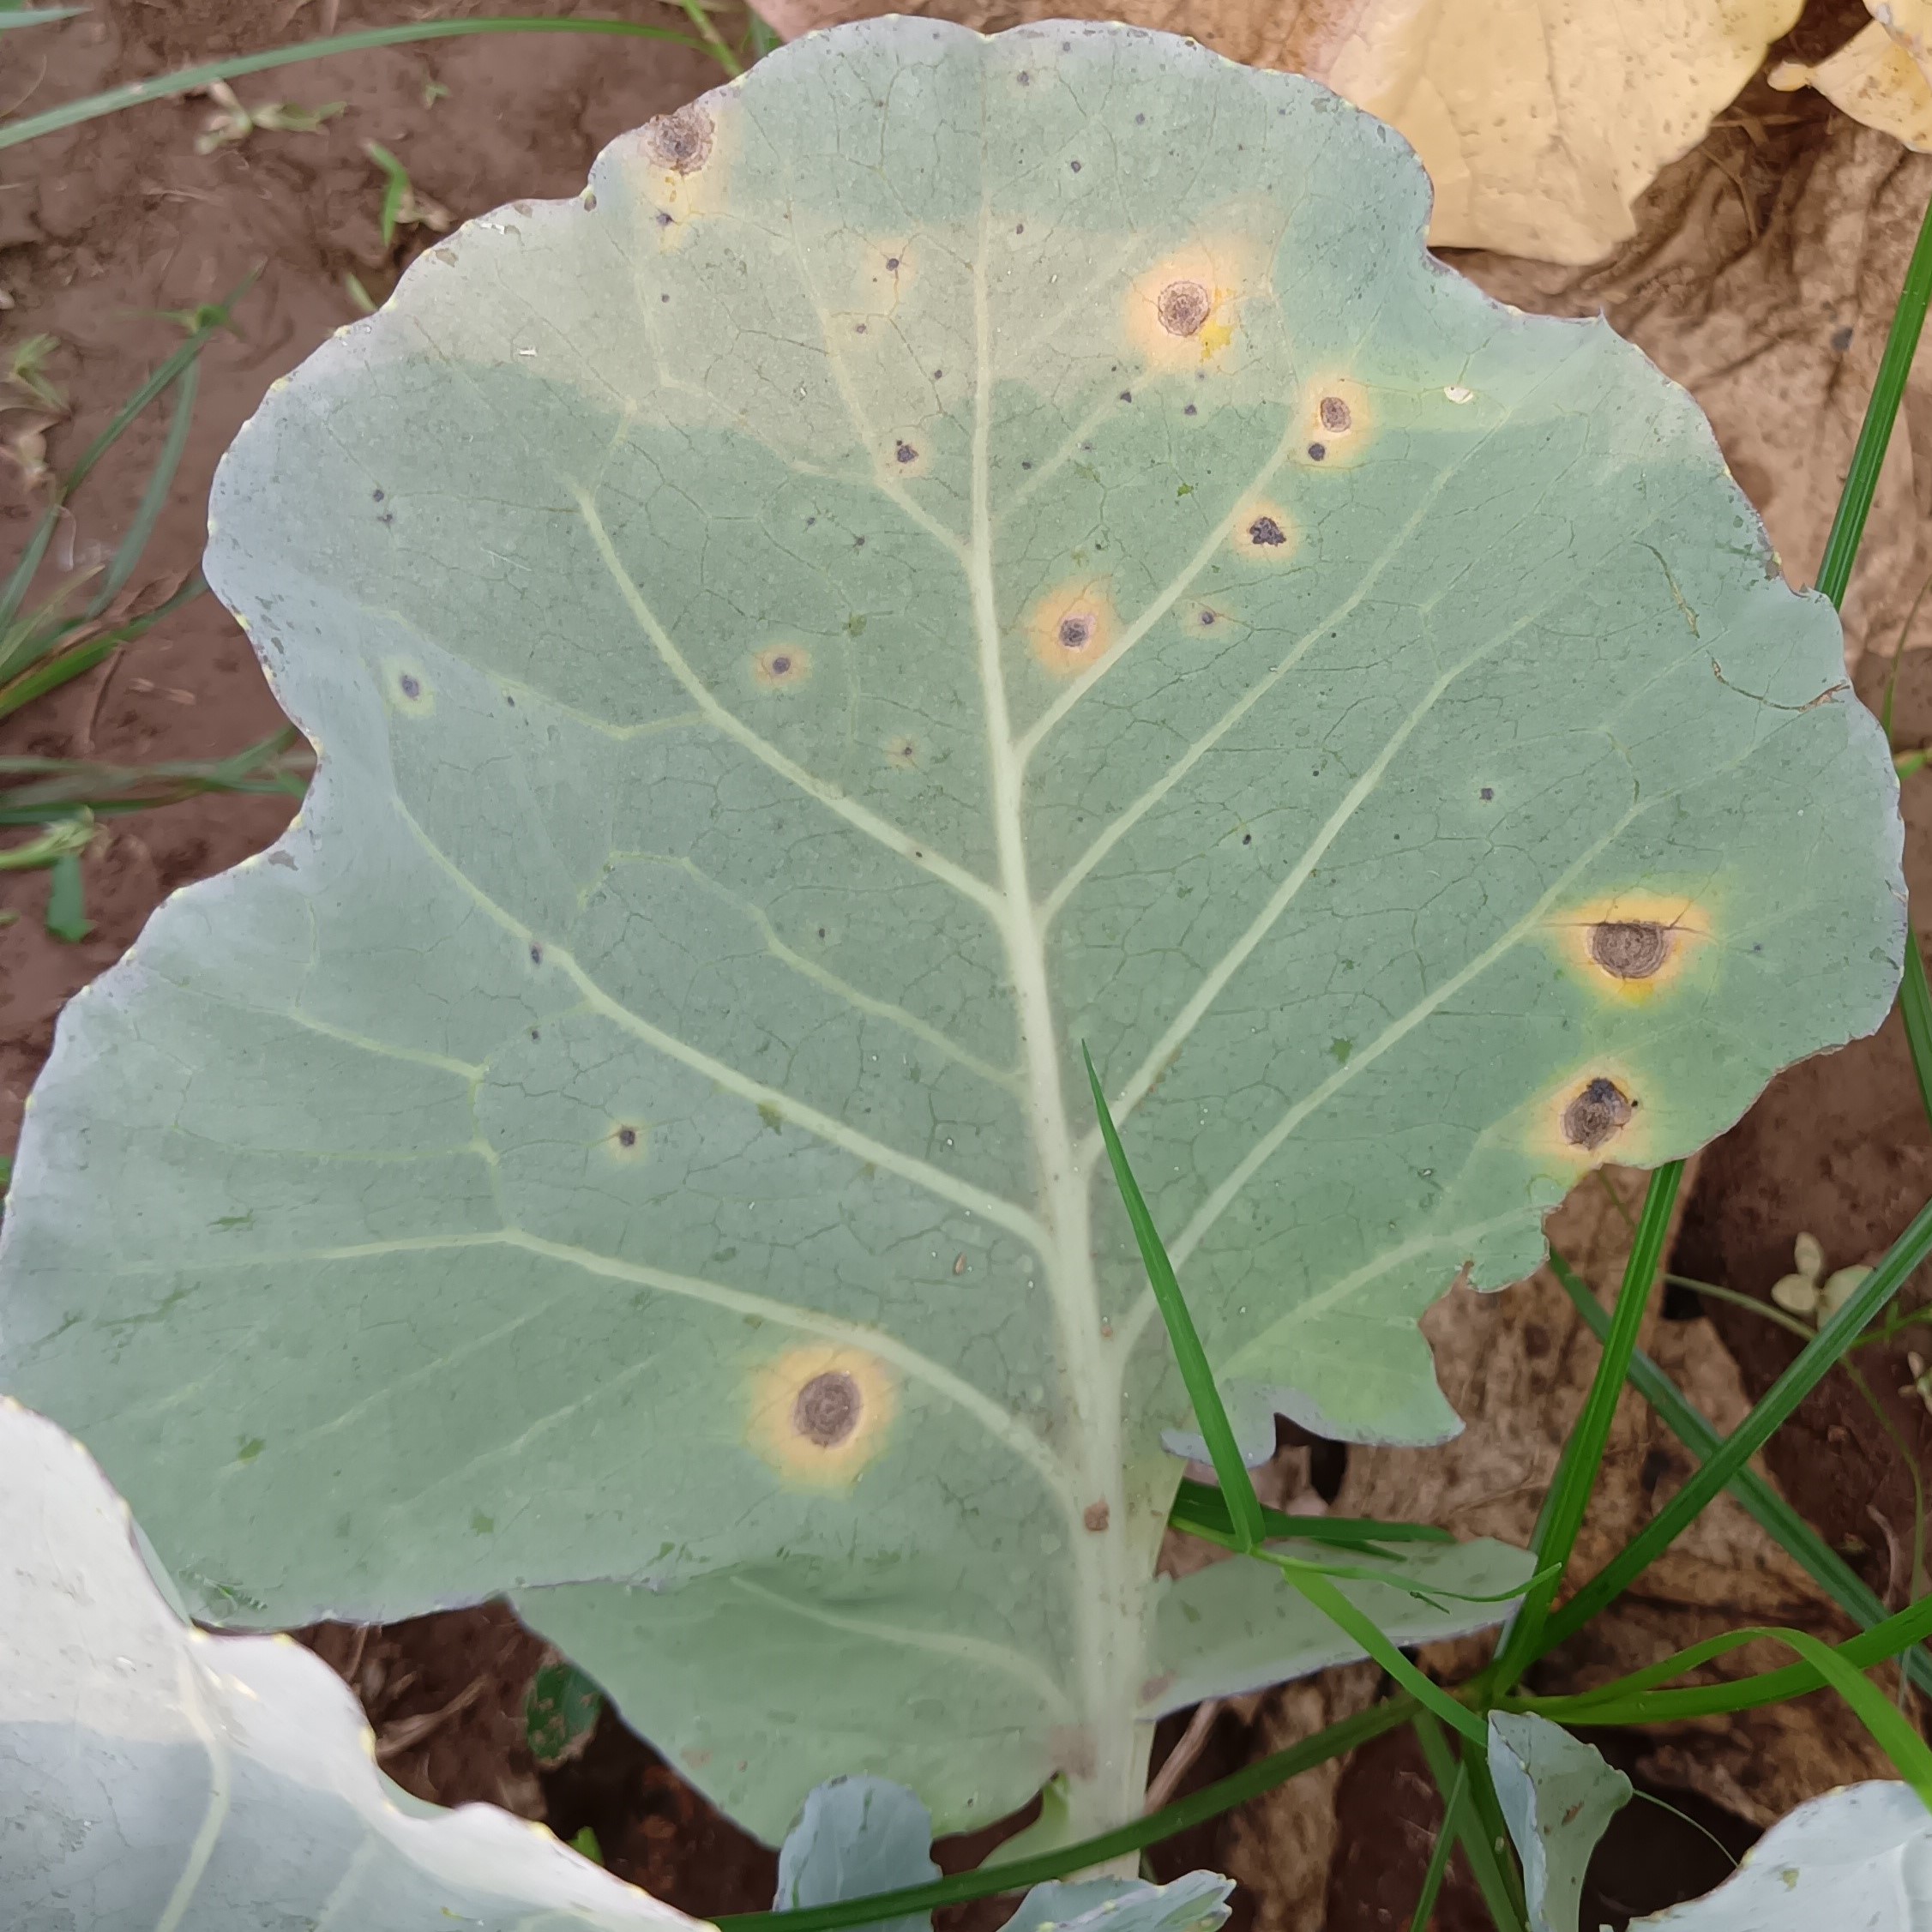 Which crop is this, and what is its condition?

cabbage, alternaria
